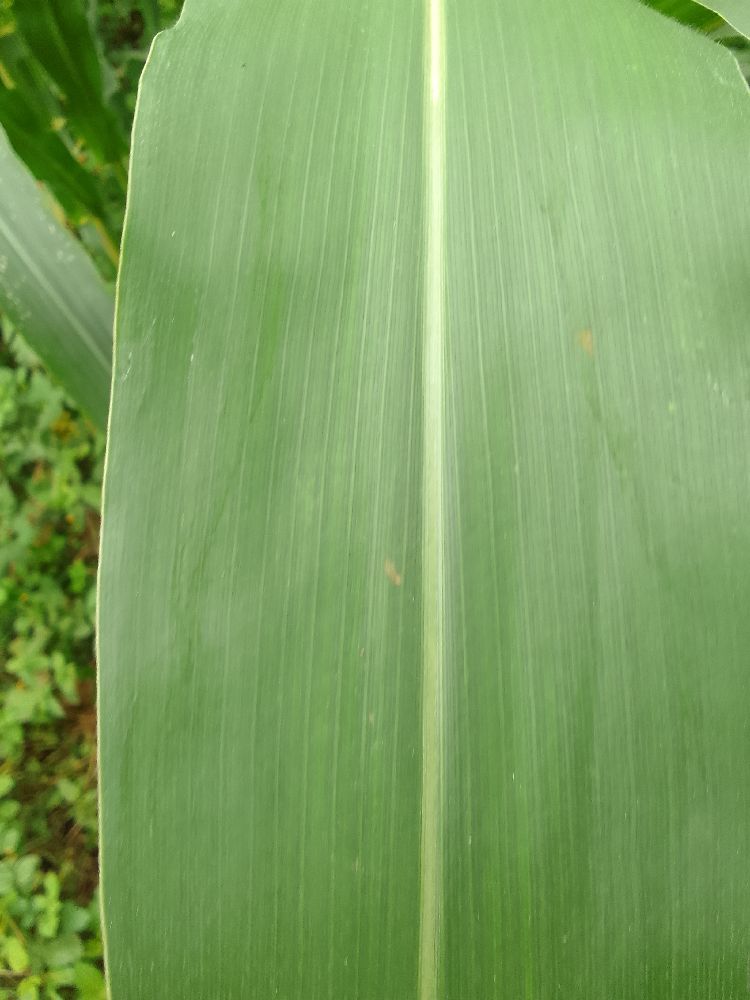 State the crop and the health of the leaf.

maize, healthy
